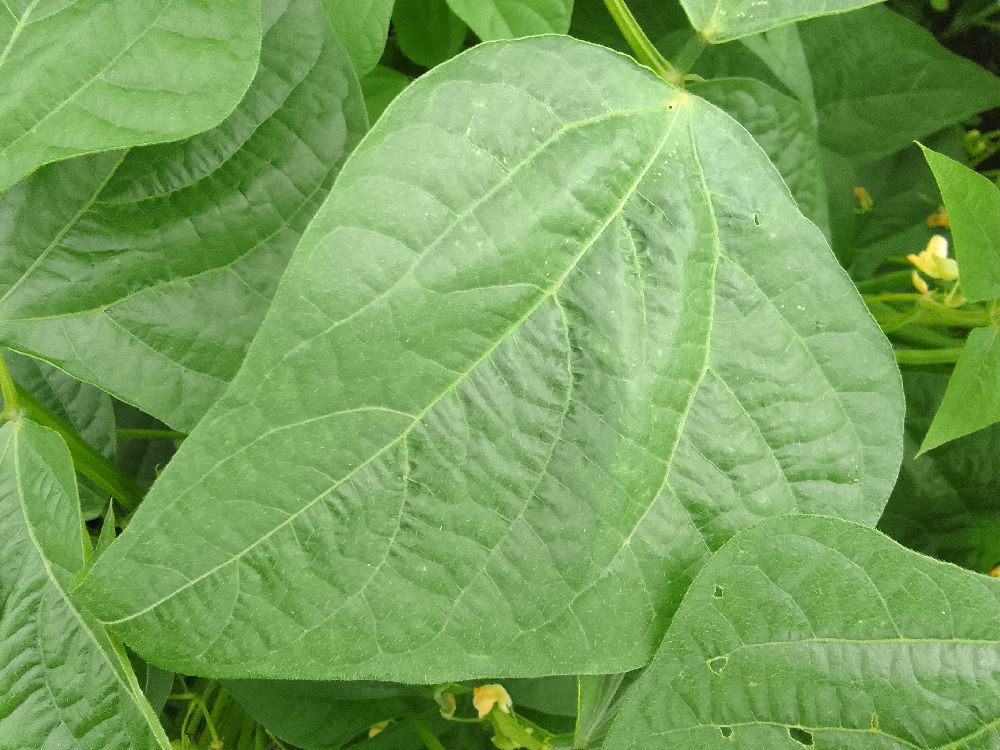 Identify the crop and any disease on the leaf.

common bean, healthy
